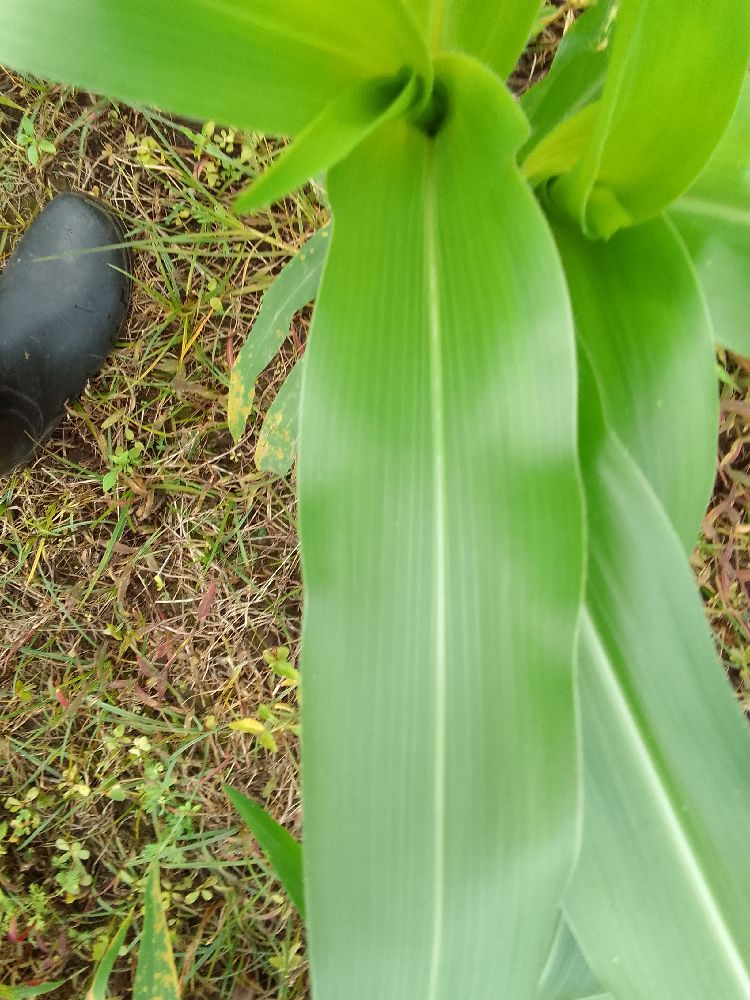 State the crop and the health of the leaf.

maize, healthy
